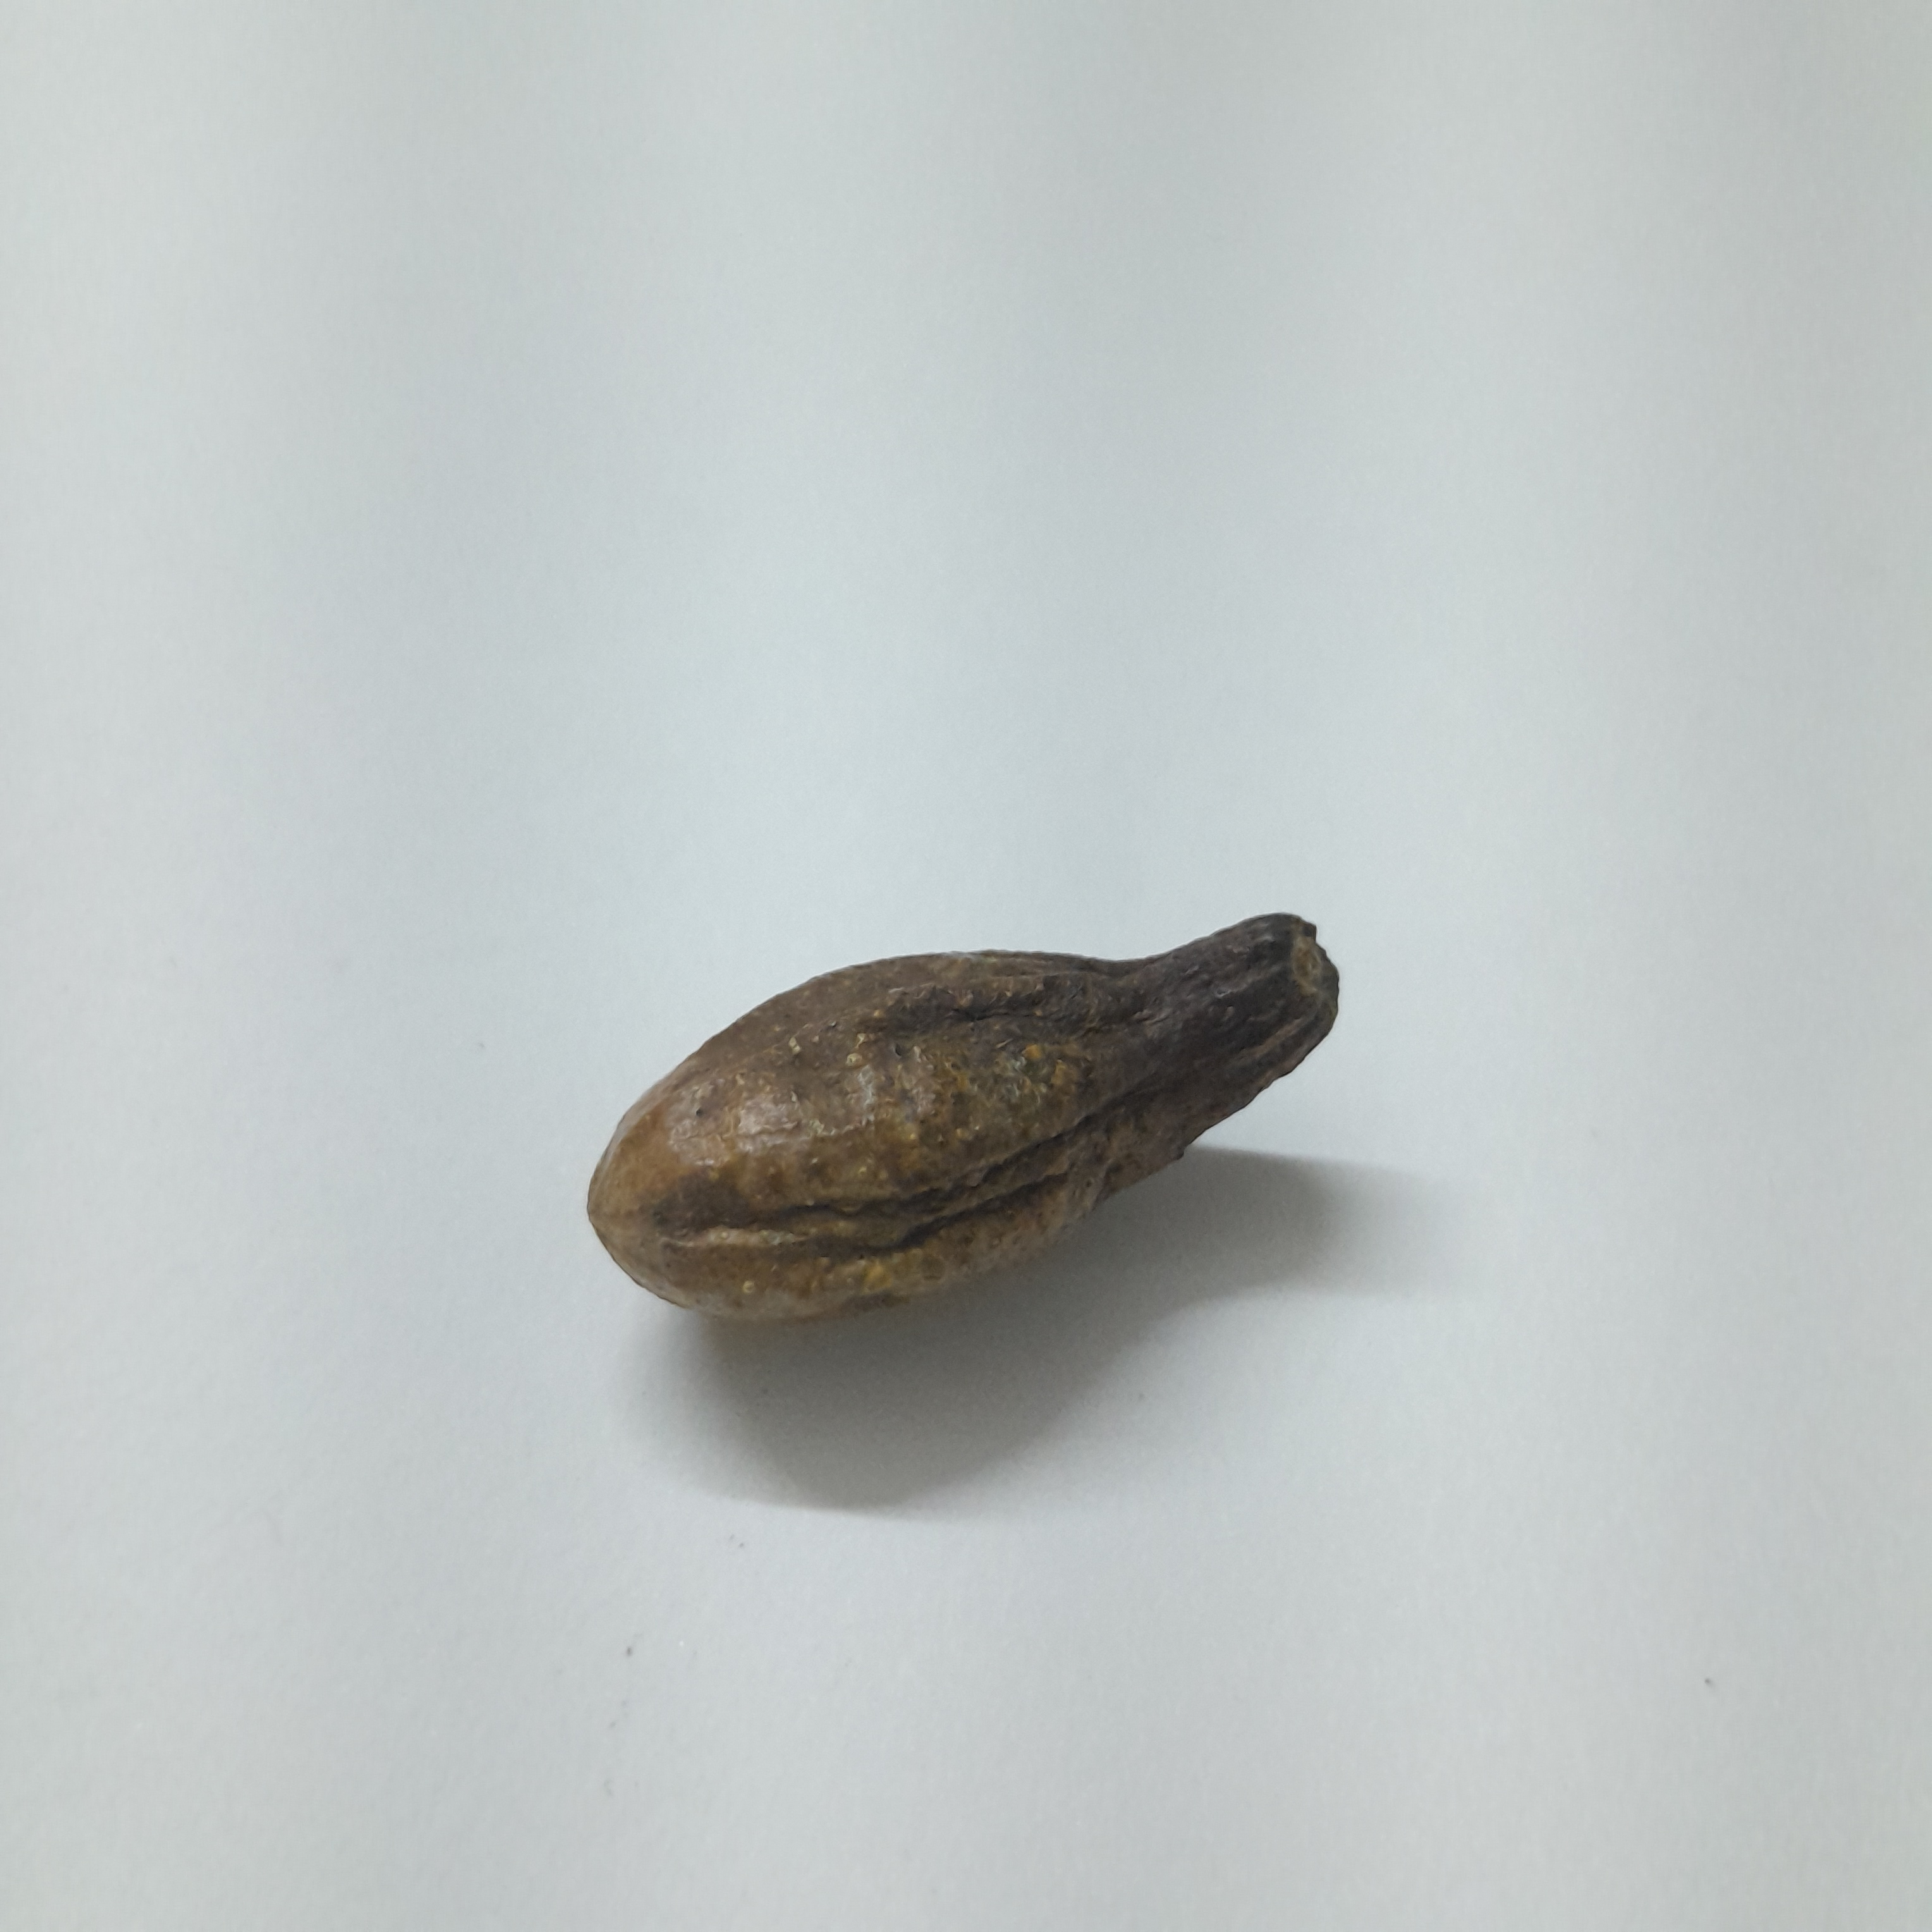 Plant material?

hirdaa
